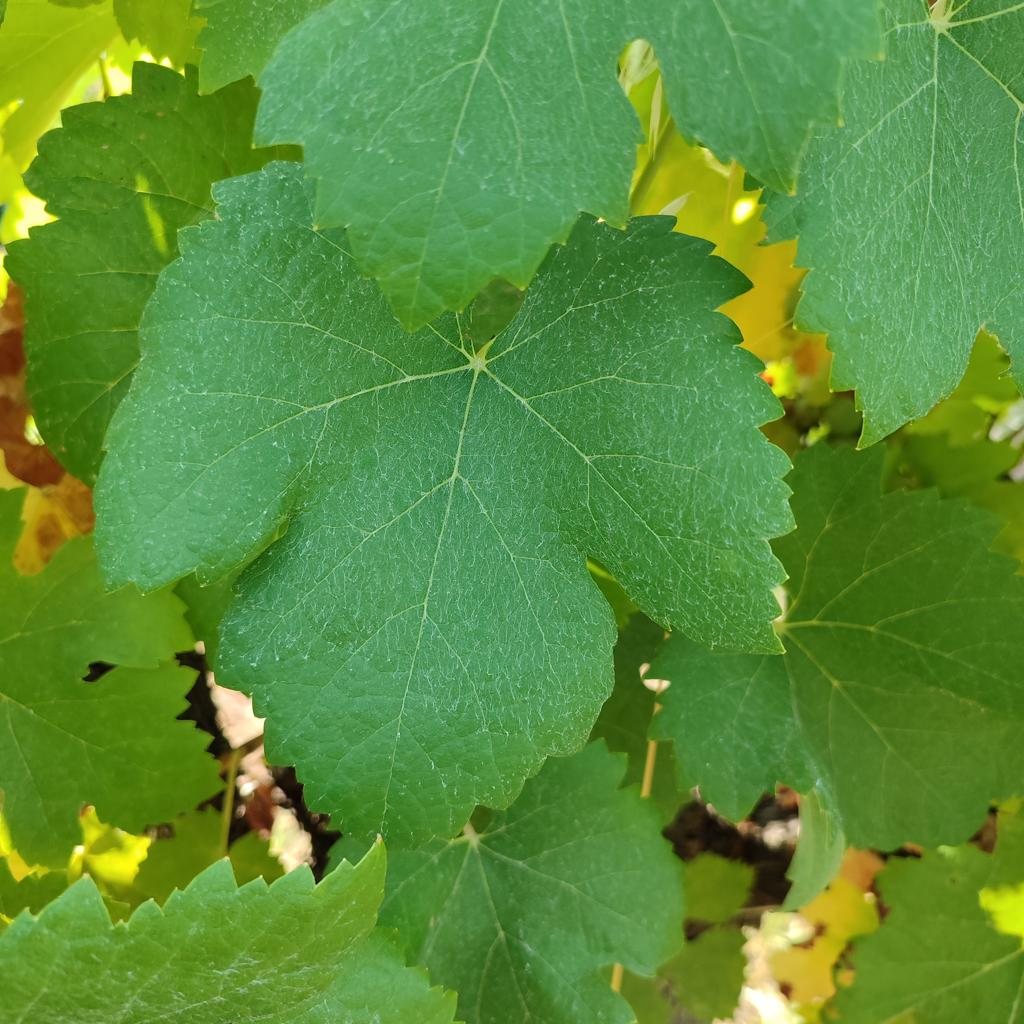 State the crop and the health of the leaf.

grapevine, healthy
